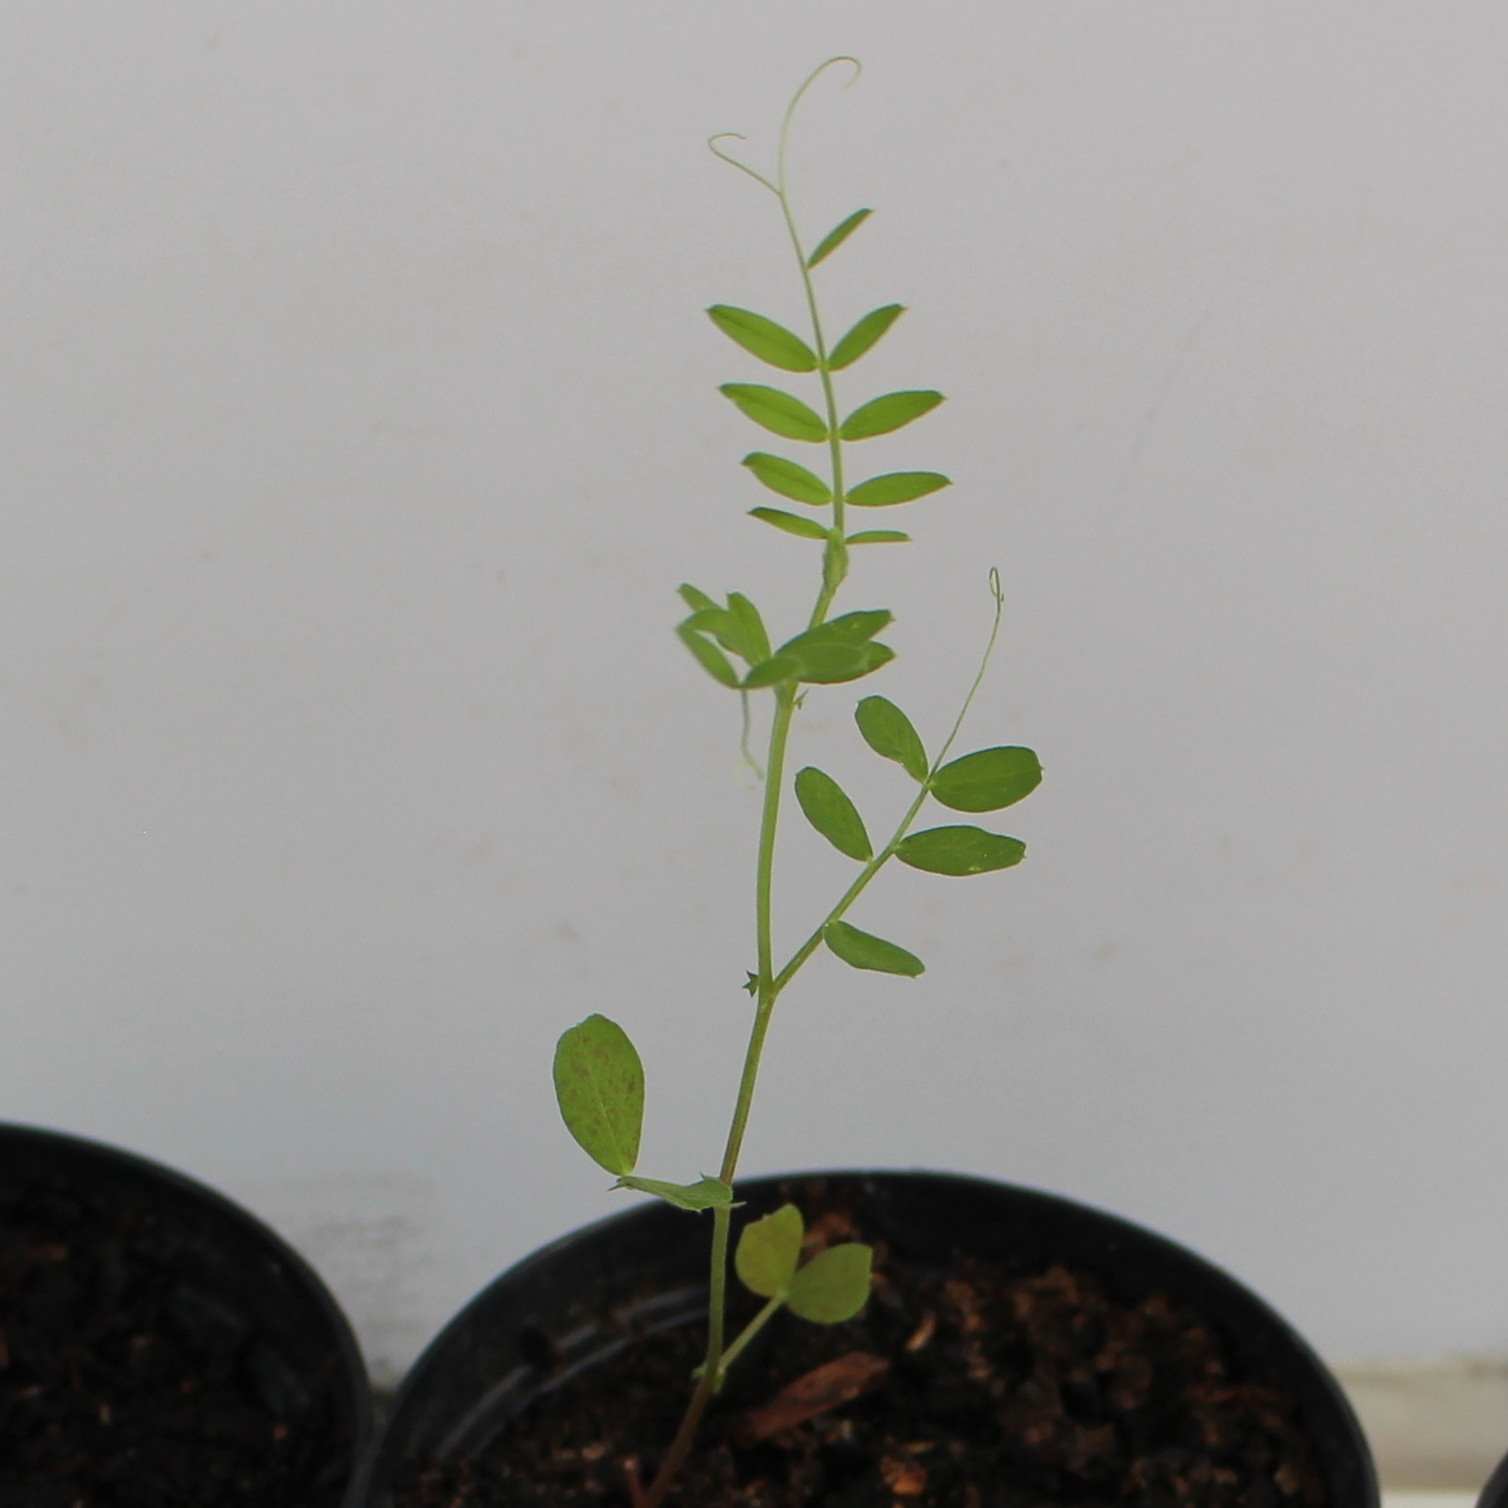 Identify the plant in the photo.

Vicia sativa
